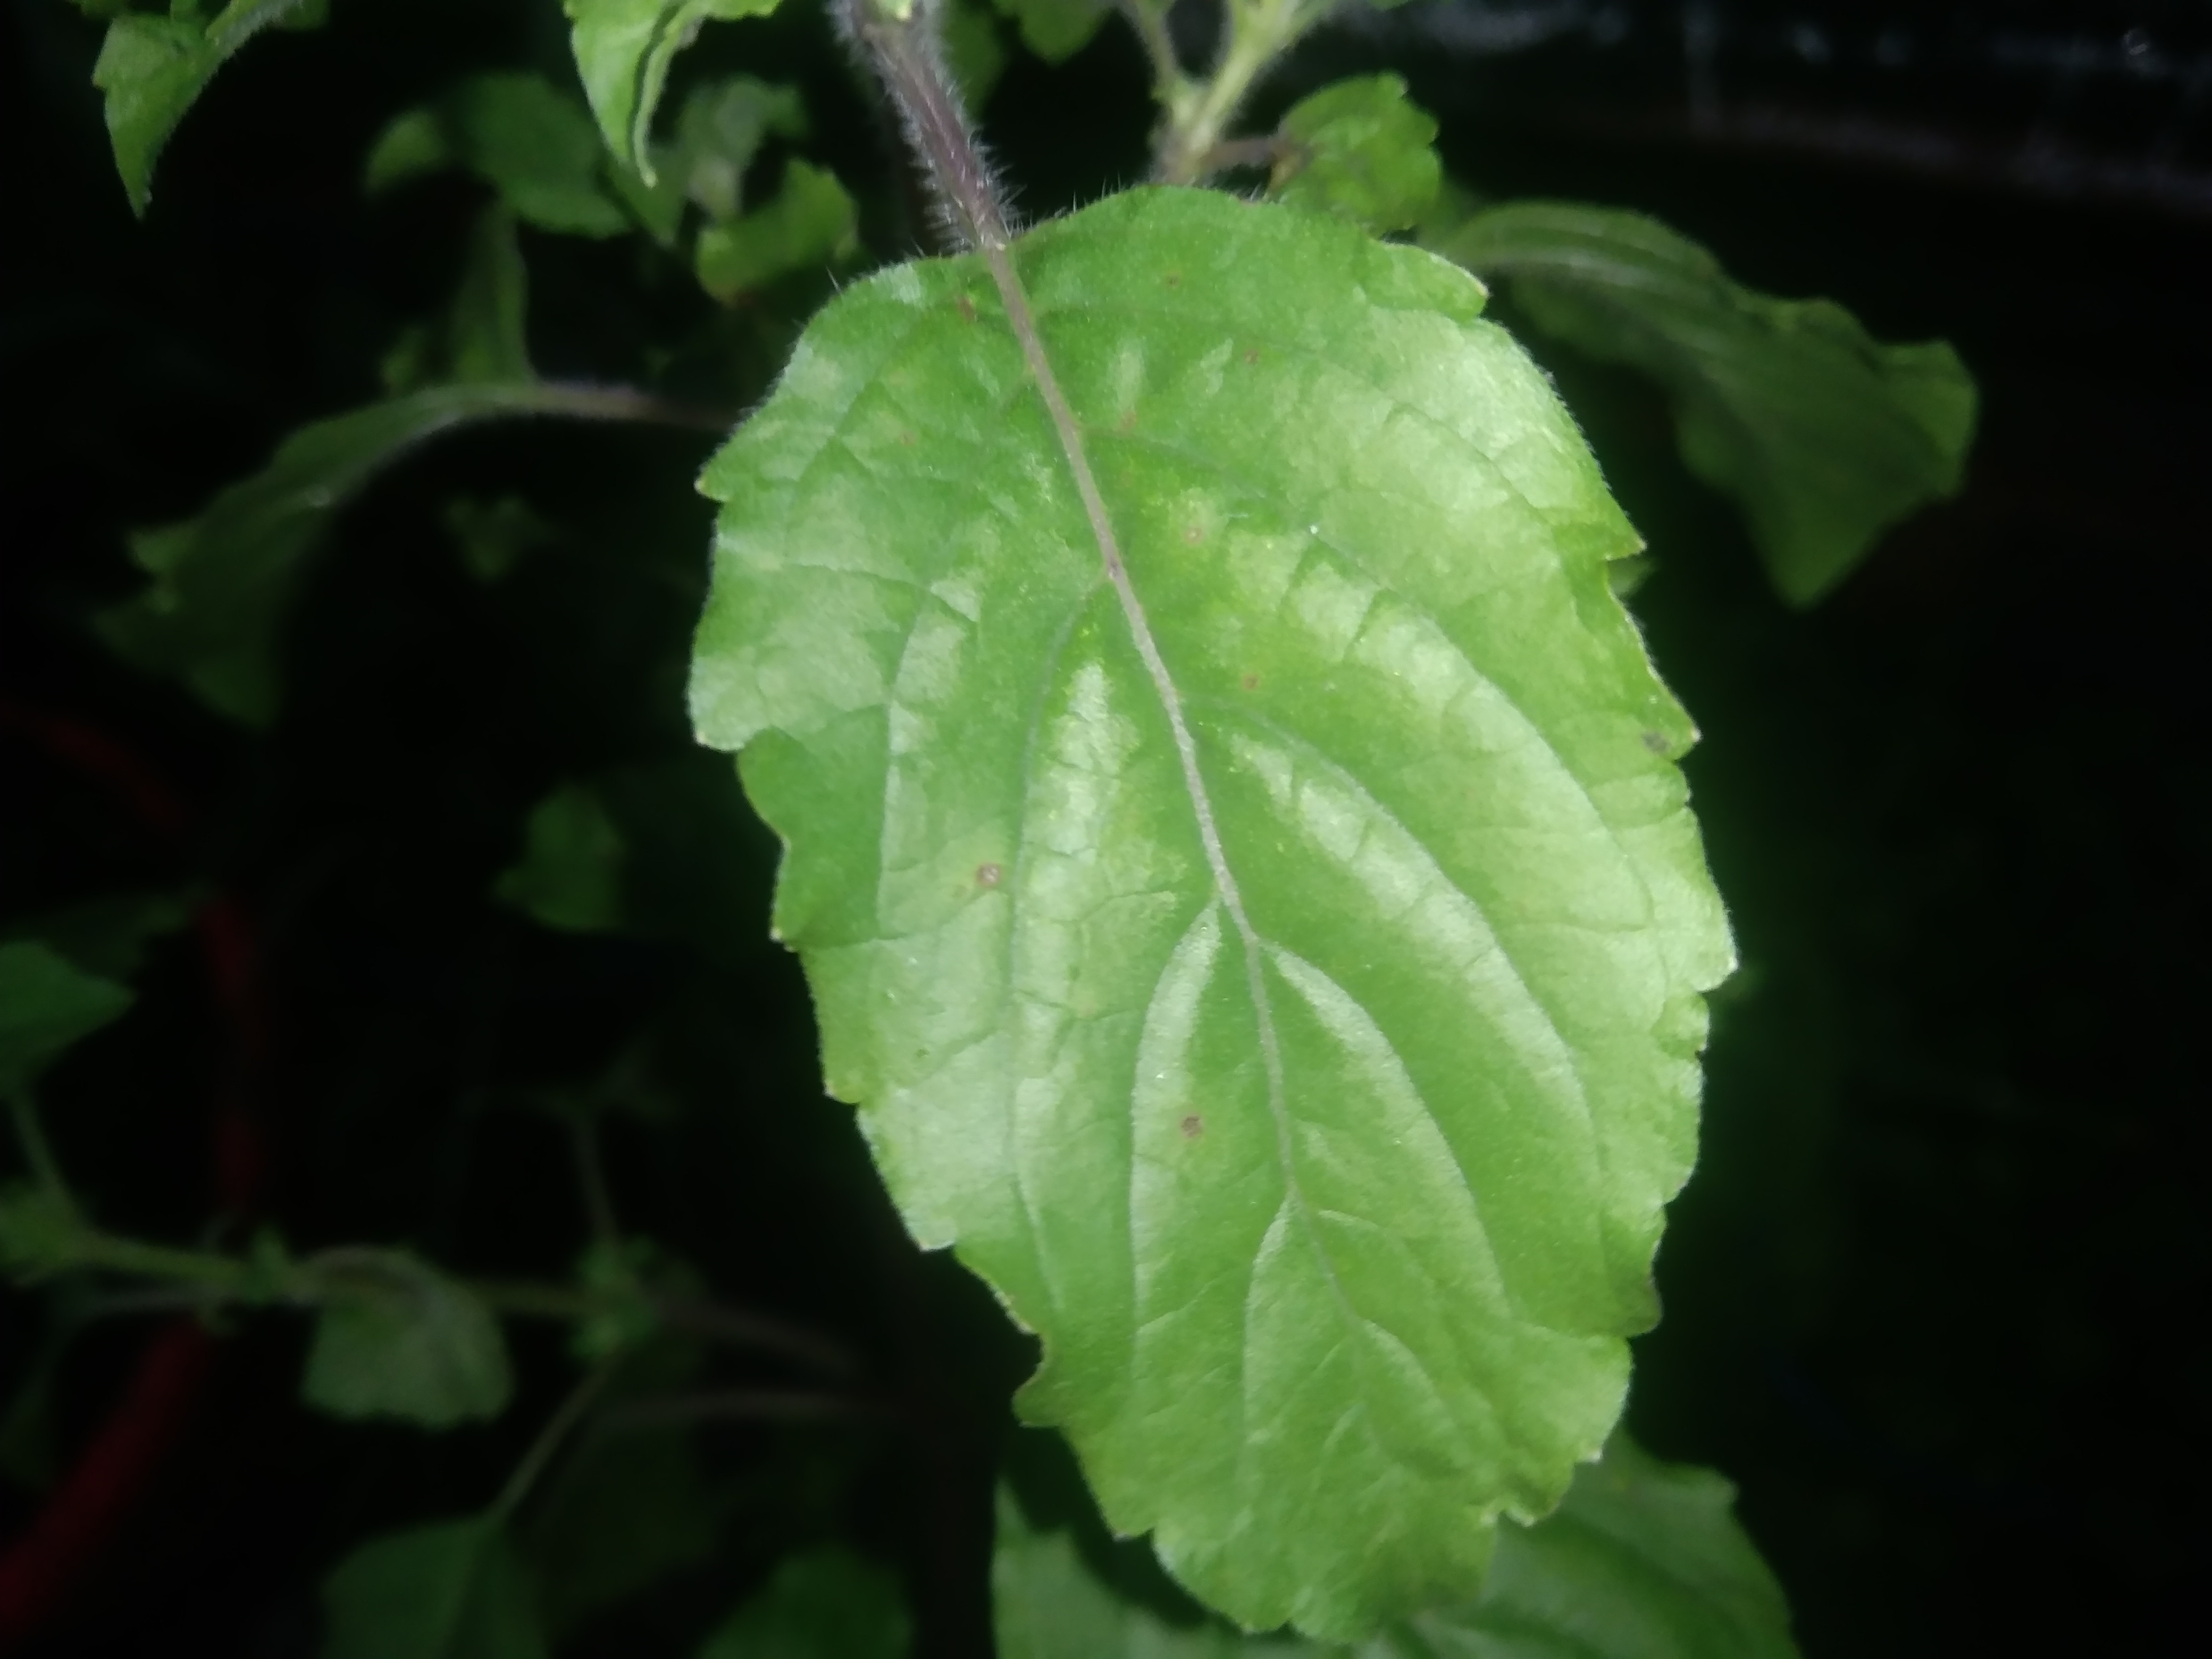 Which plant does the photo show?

tulshi
